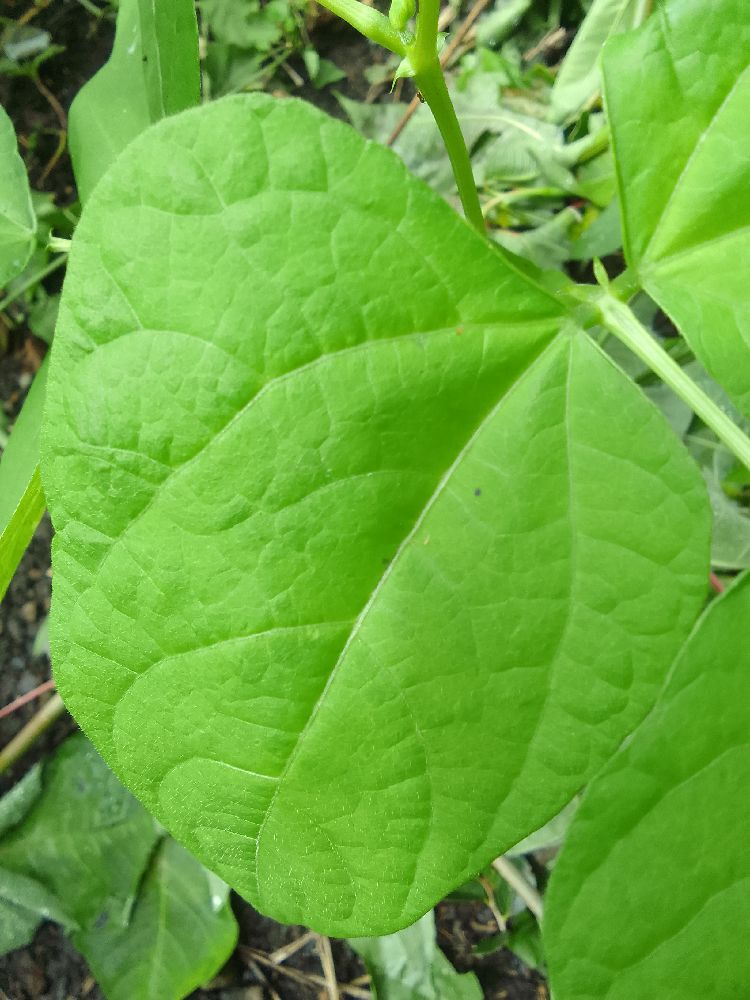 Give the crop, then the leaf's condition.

common bean, healthy
